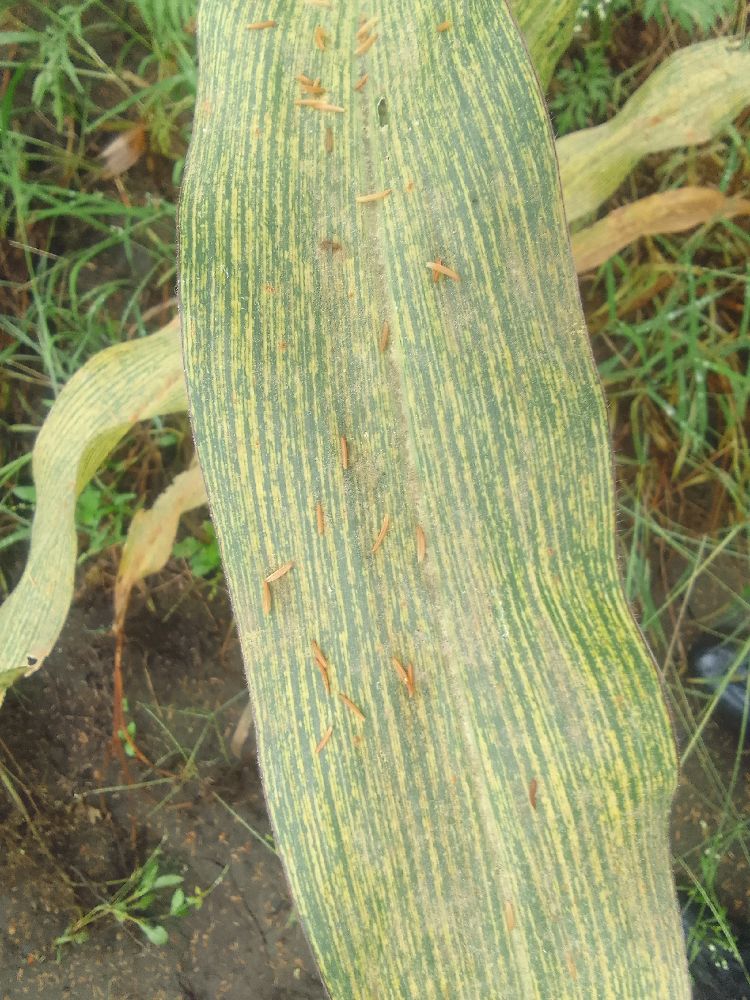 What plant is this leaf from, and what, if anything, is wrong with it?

maize, maize streak virus
